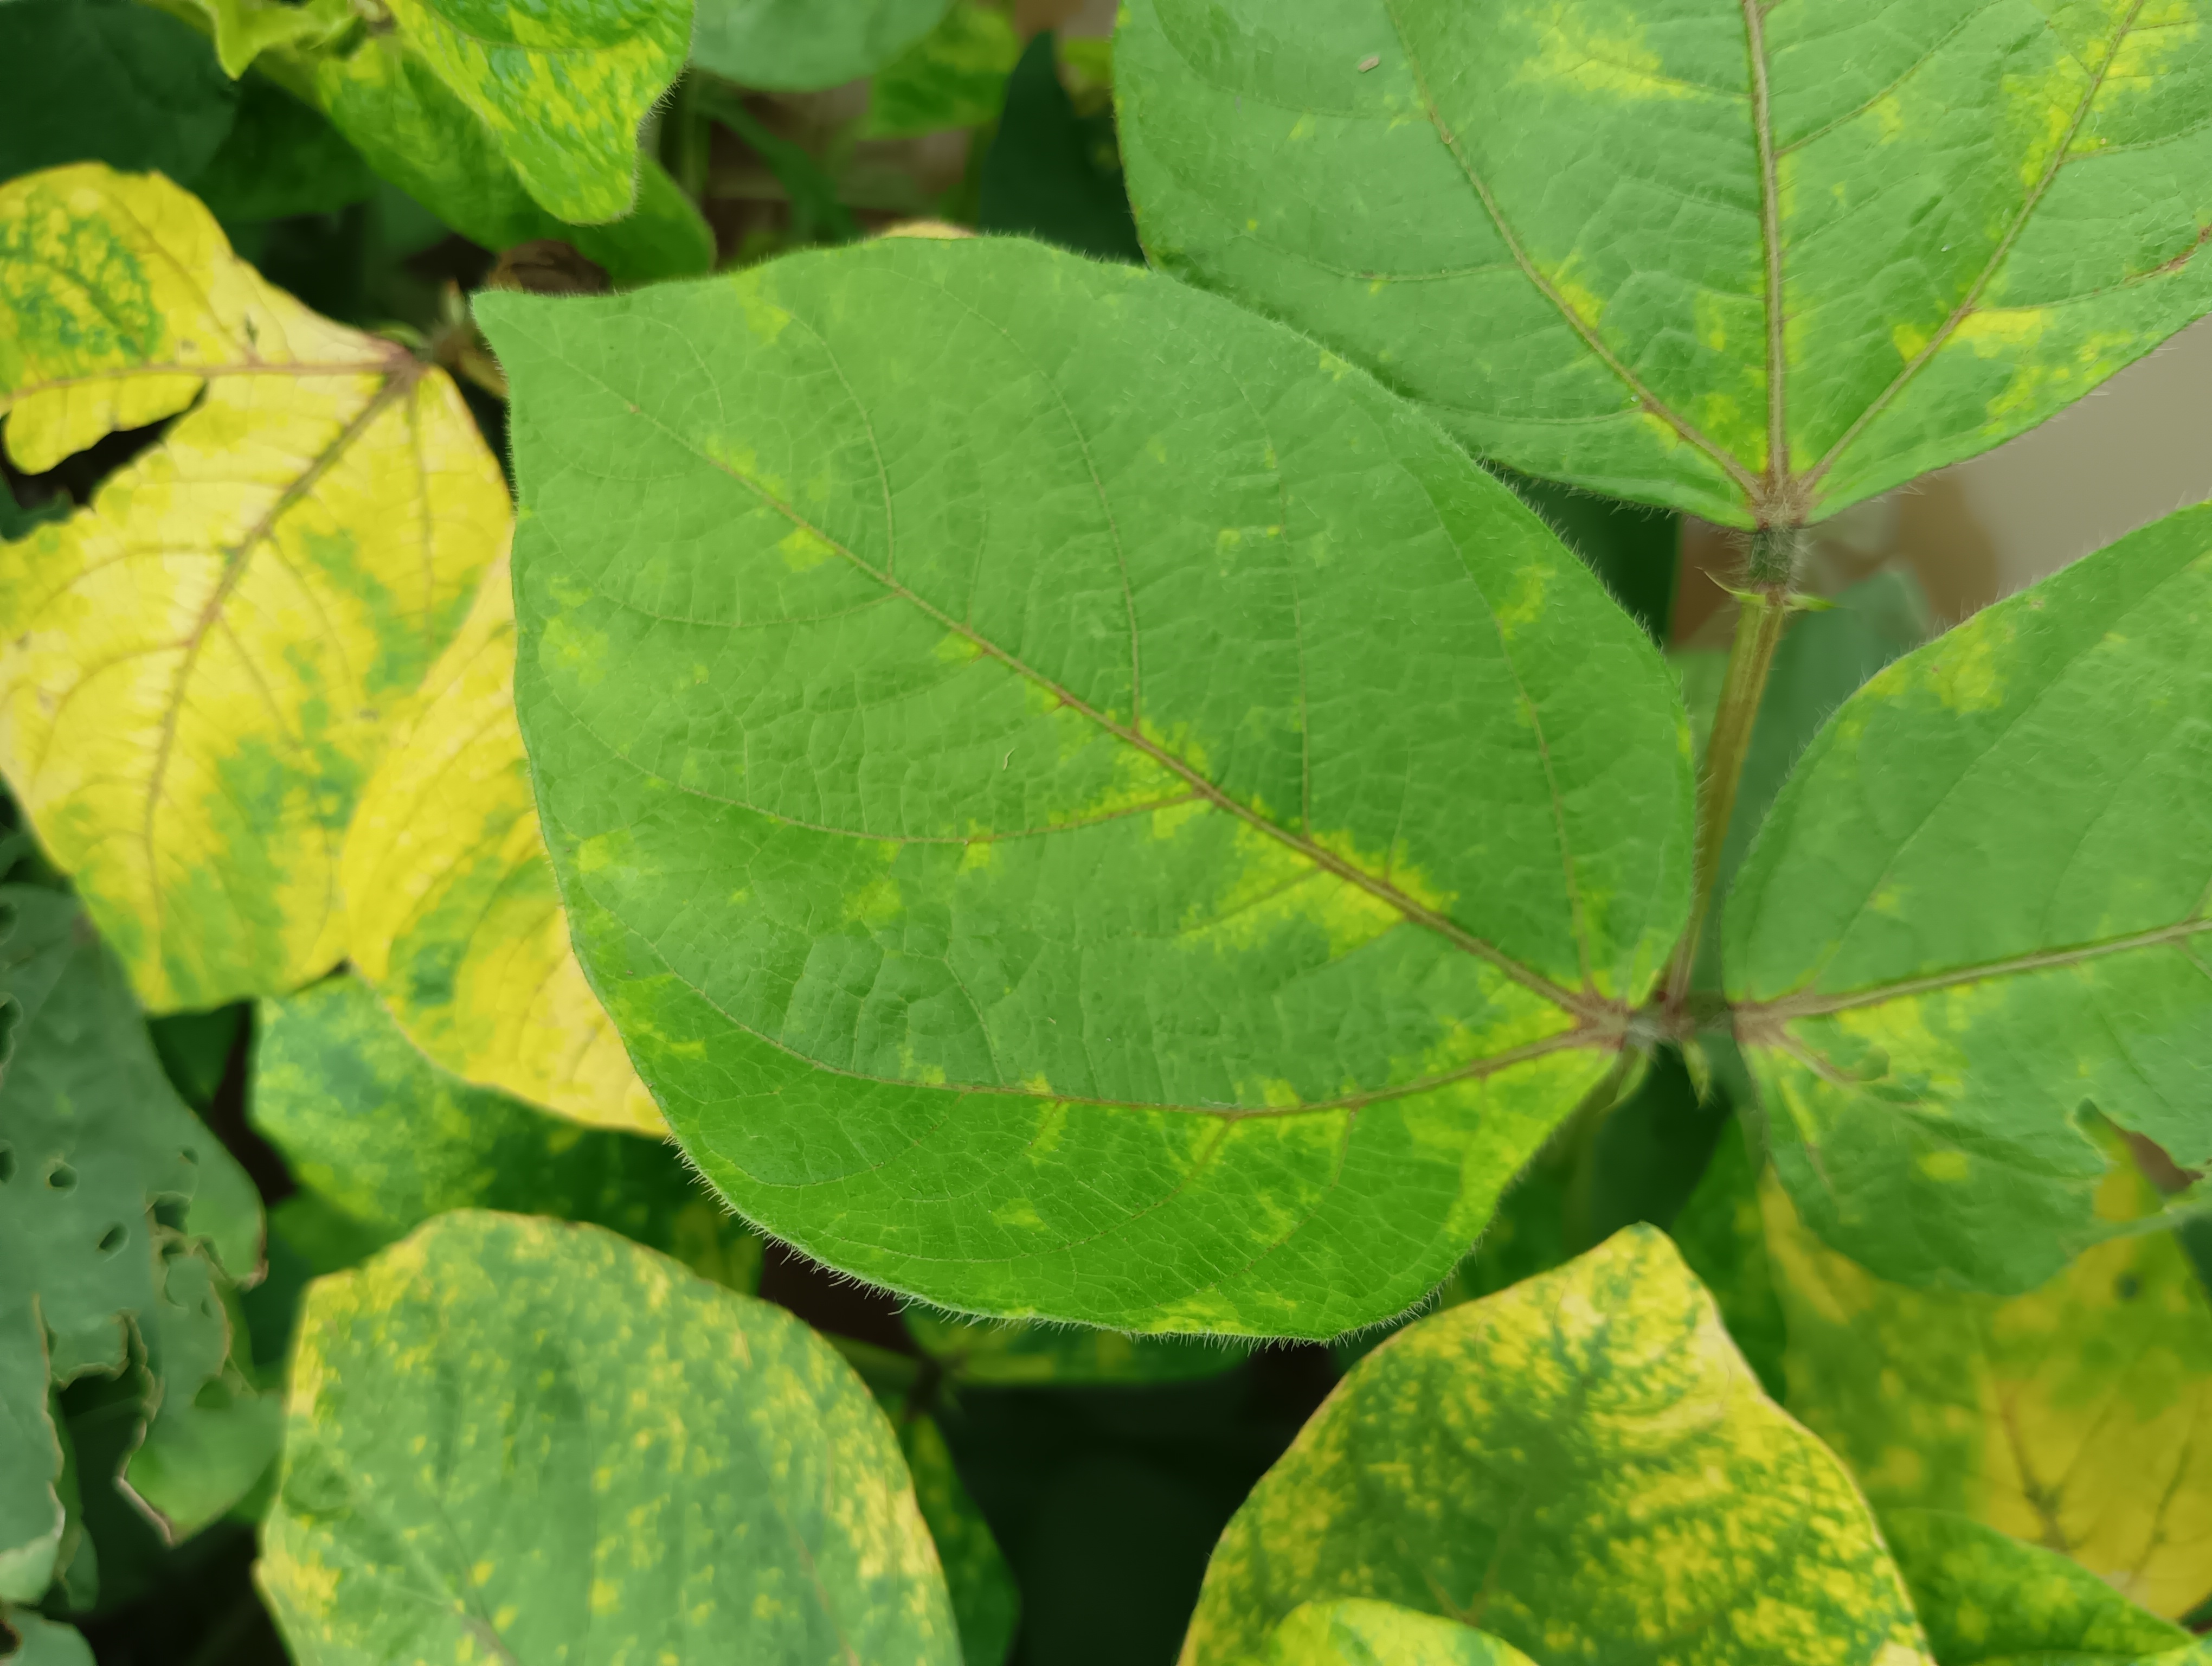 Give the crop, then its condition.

mungbean, yellow mosaic
